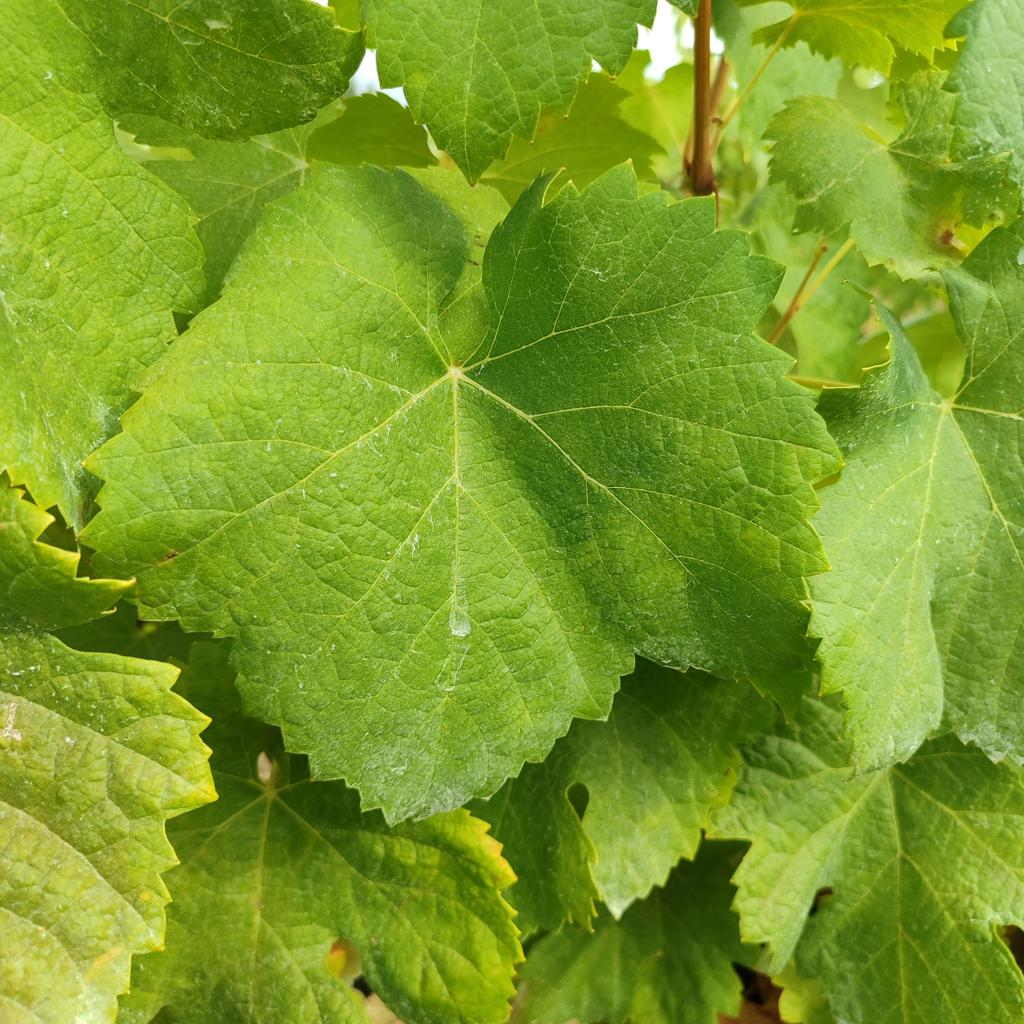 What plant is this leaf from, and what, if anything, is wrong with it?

grapevine, healthy
